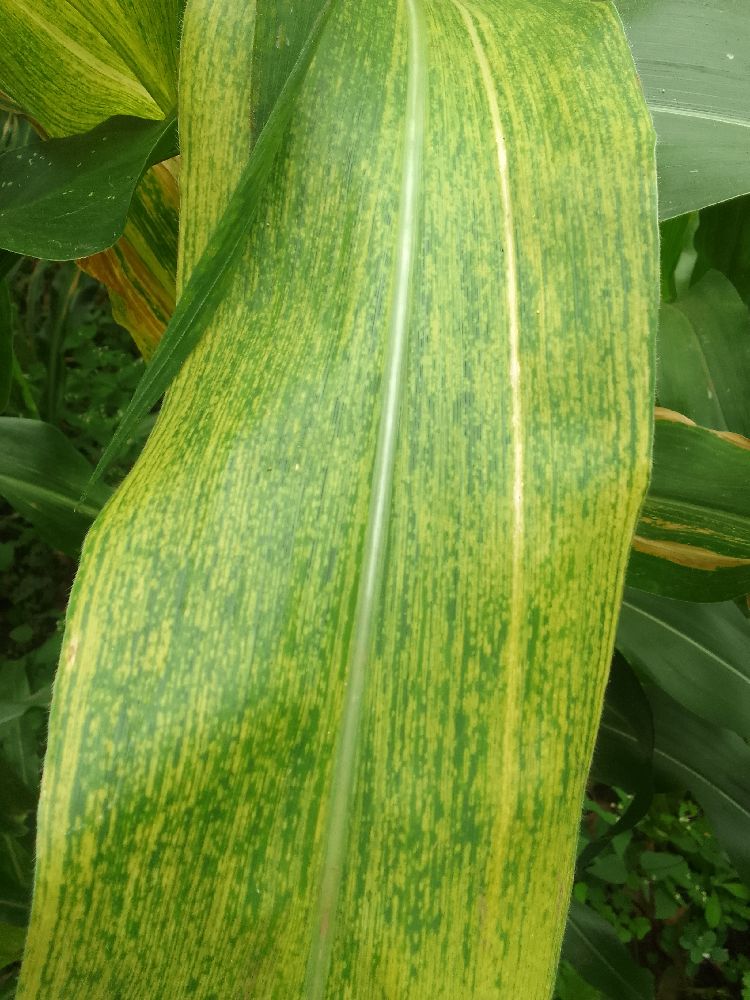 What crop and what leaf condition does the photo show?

maize, maize lethal necrosis
